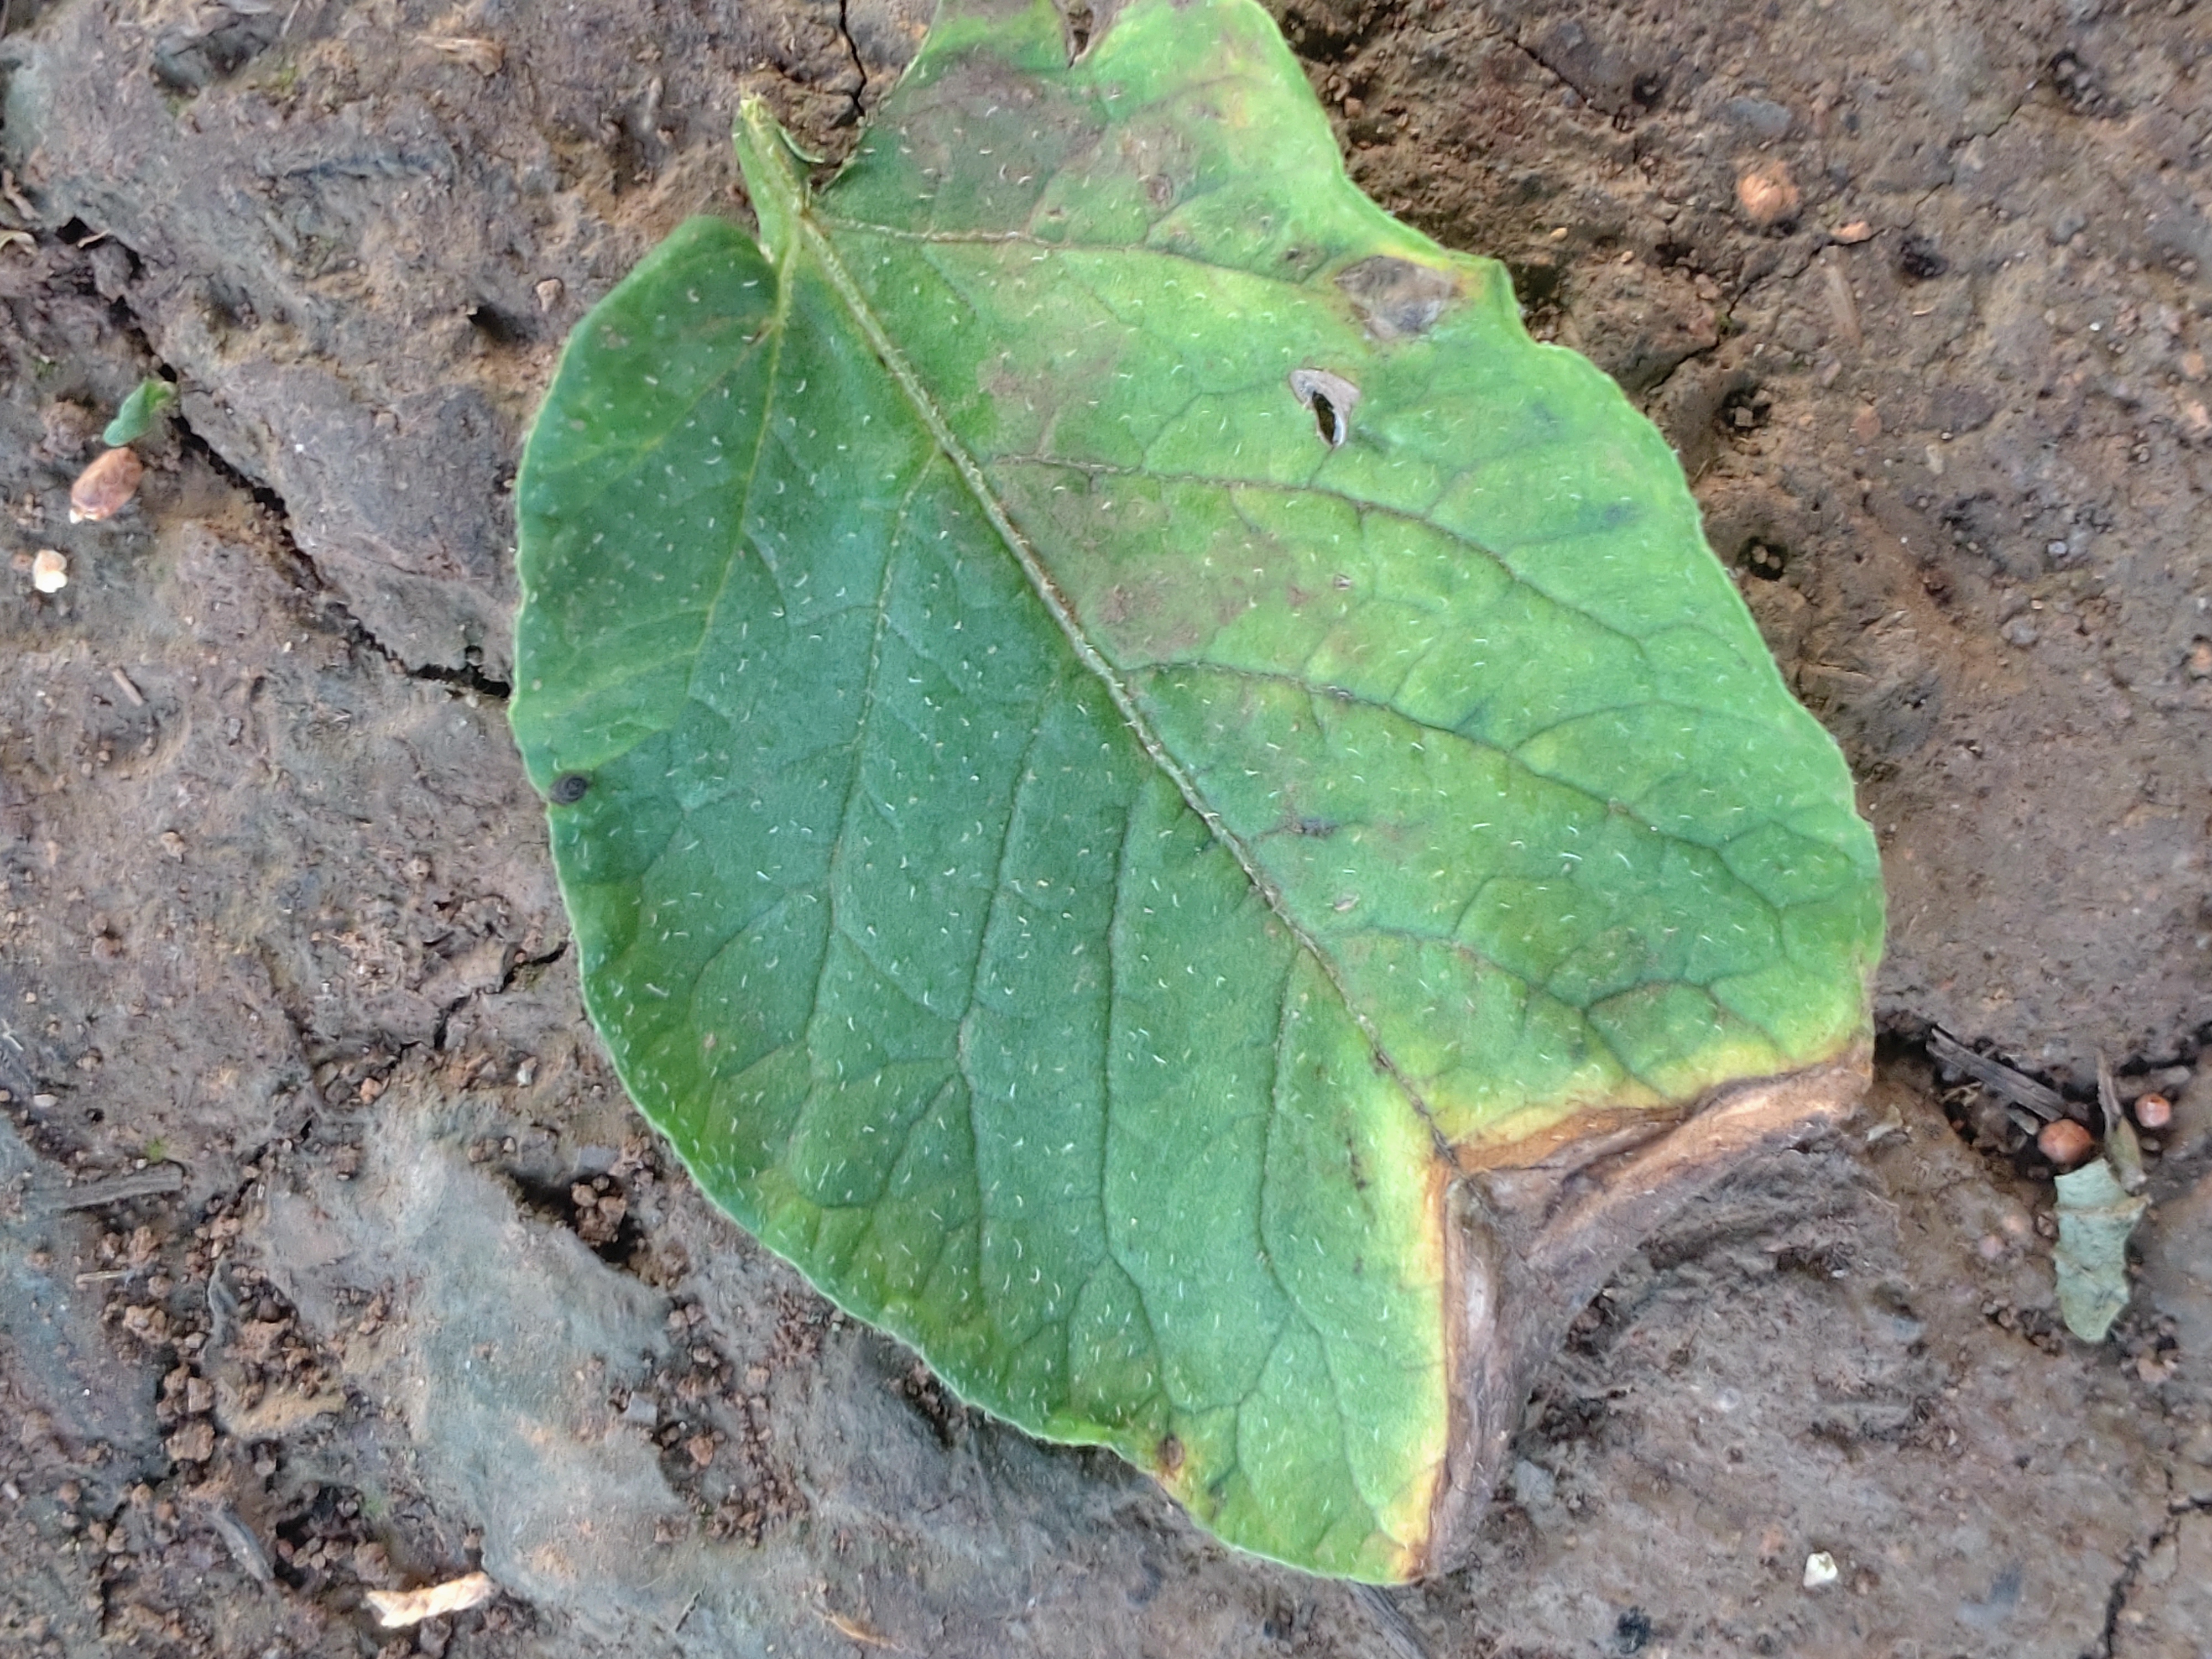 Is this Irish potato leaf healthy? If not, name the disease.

early blight
